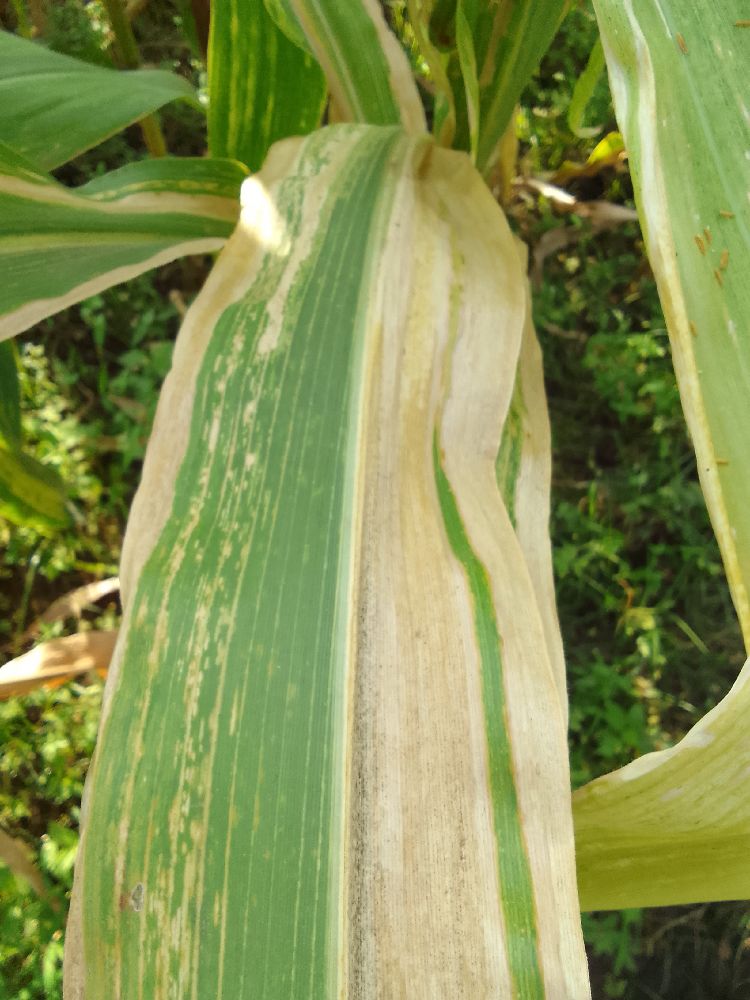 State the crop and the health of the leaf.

maize, maize lethal necrosis
